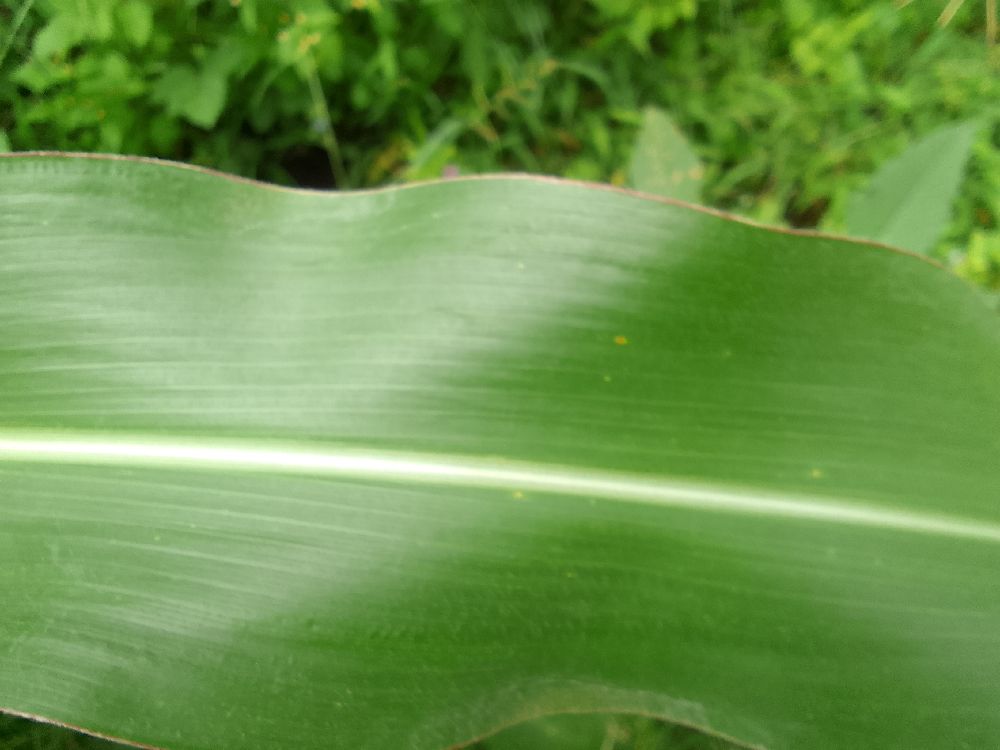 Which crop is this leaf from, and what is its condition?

maize, healthy
